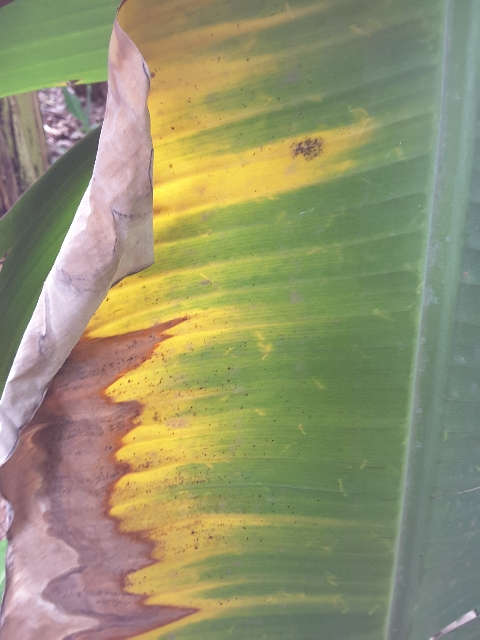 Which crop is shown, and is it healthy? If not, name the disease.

banana, fusarium wilt race 1
